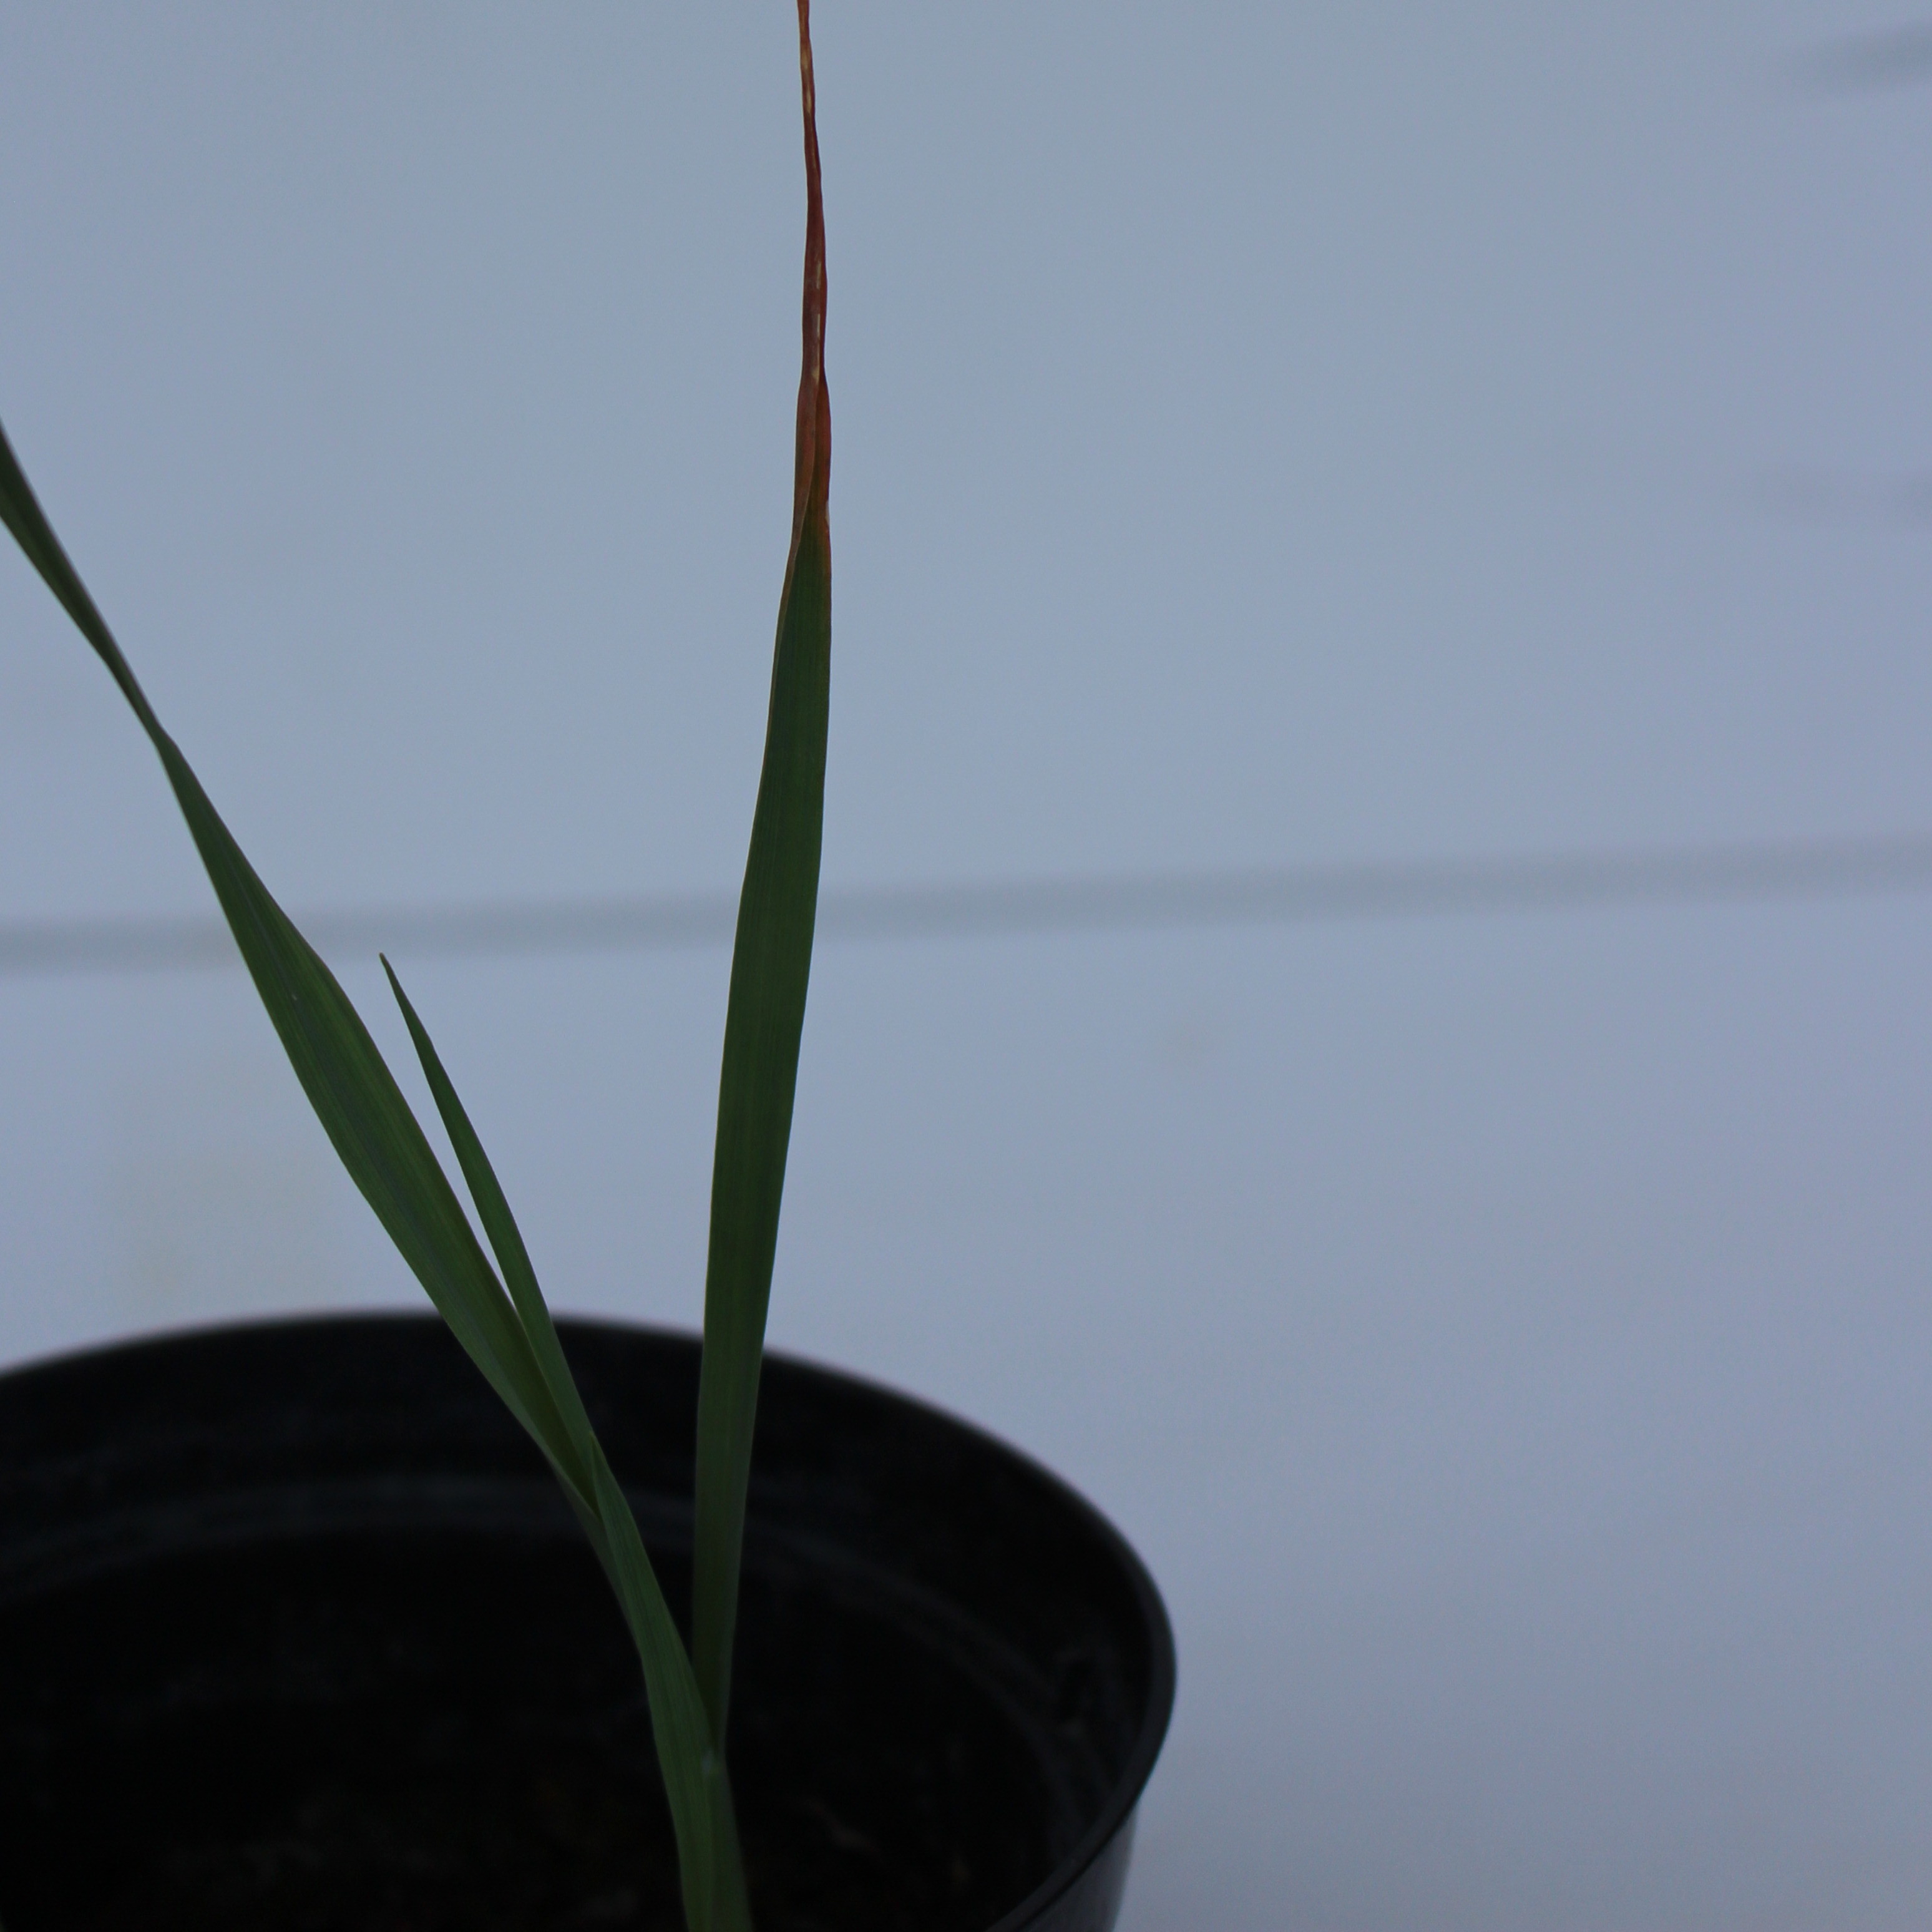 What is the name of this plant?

Avena sterilis
